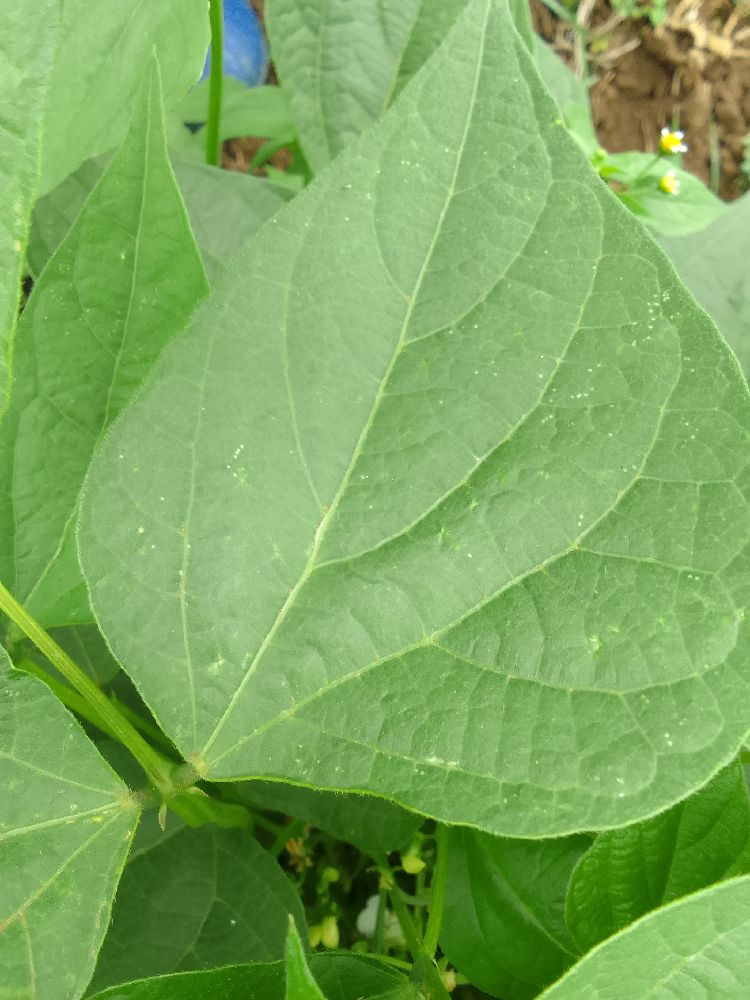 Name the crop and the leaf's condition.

common bean, healthy
